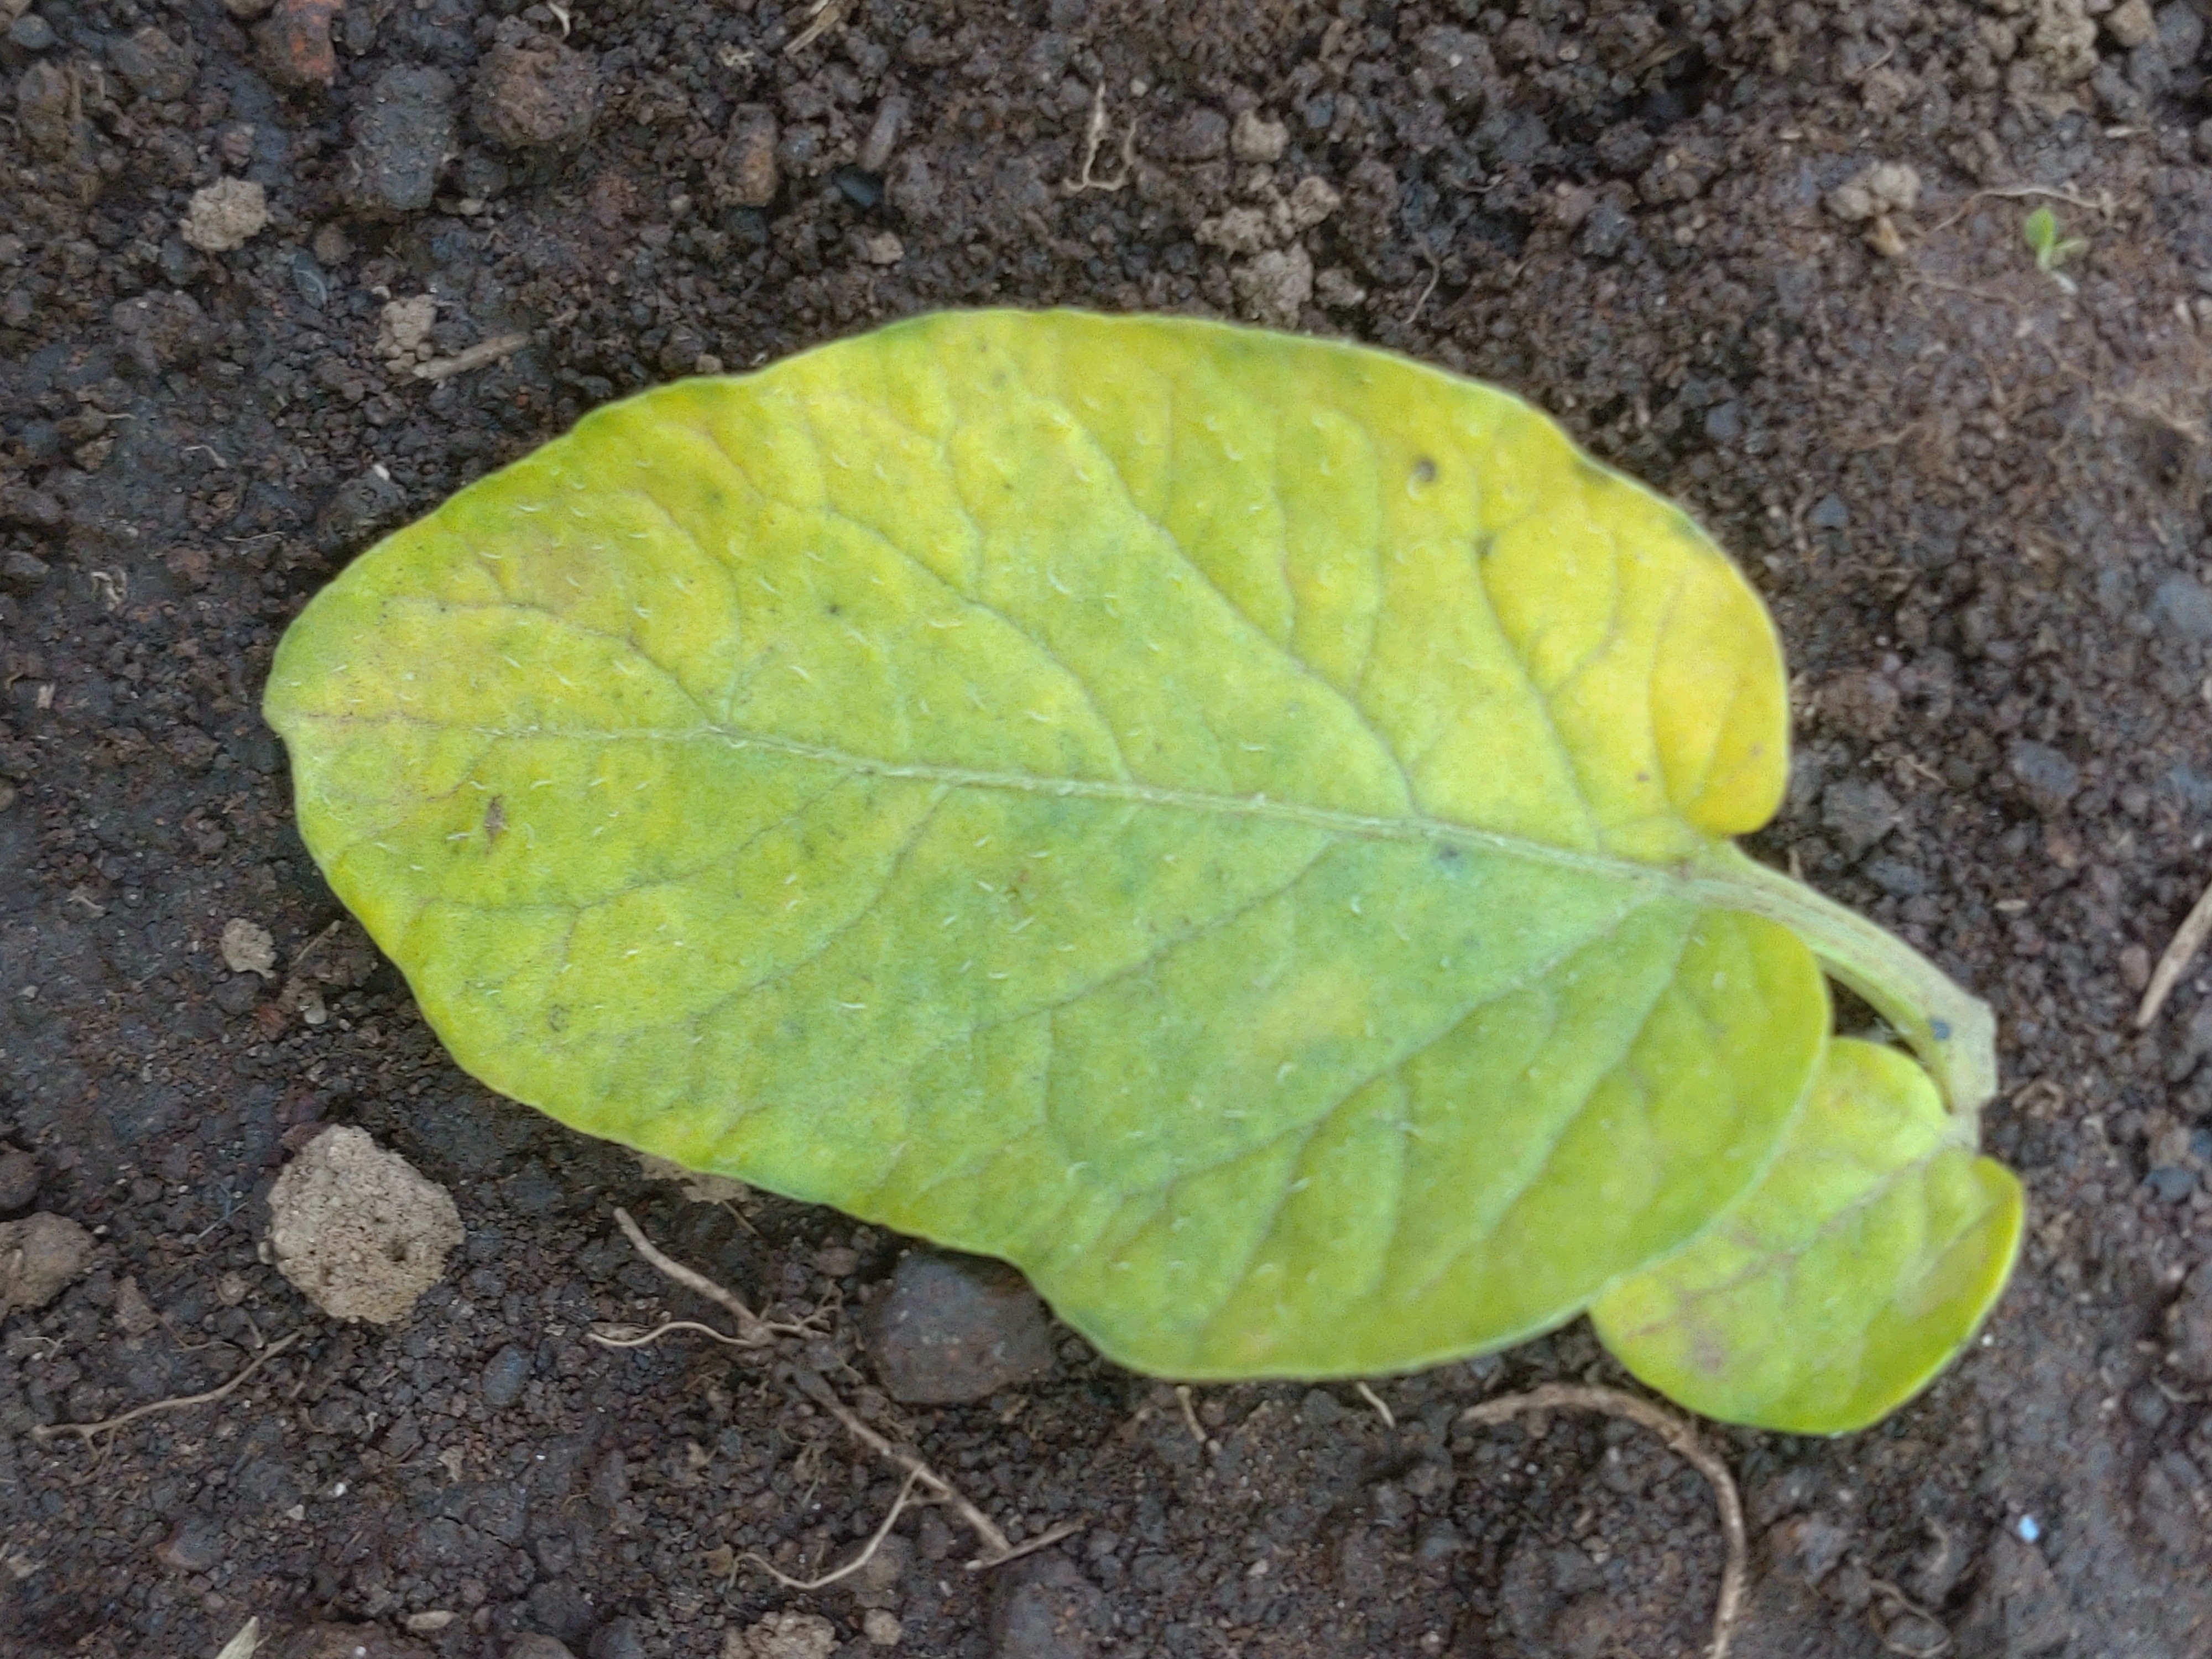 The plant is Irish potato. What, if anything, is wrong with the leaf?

late blight
